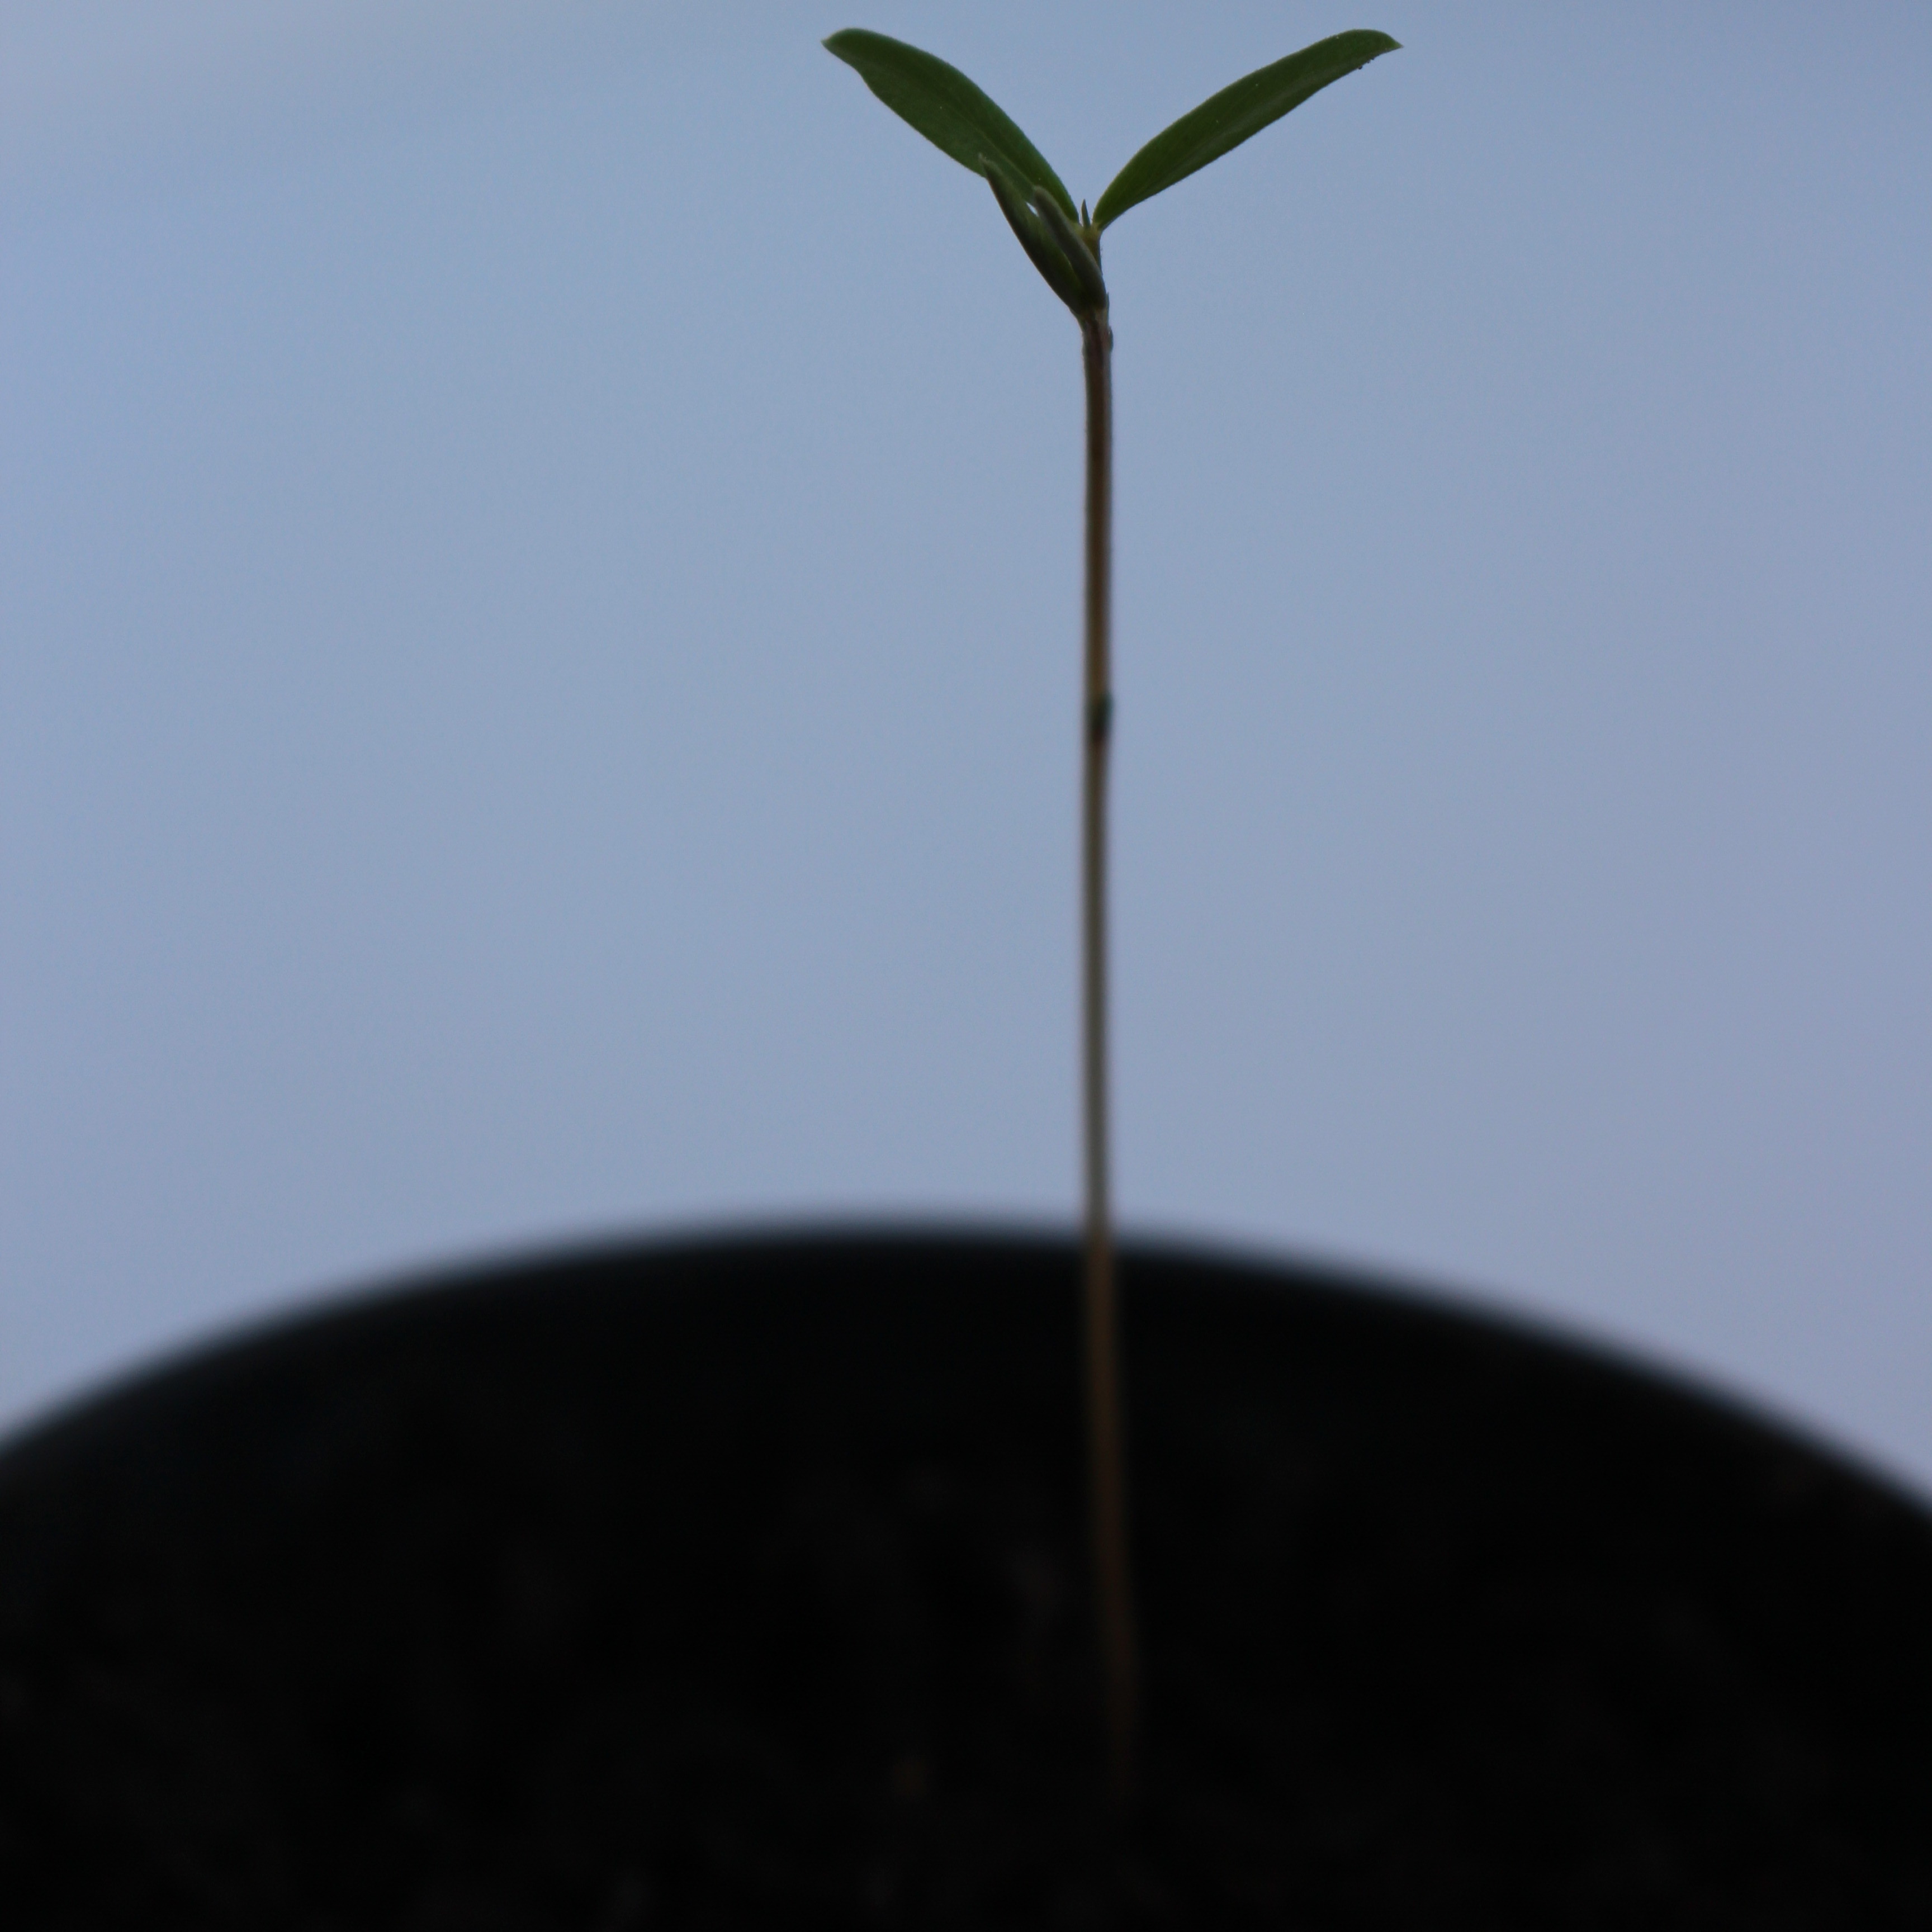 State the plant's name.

Vicia sativa
